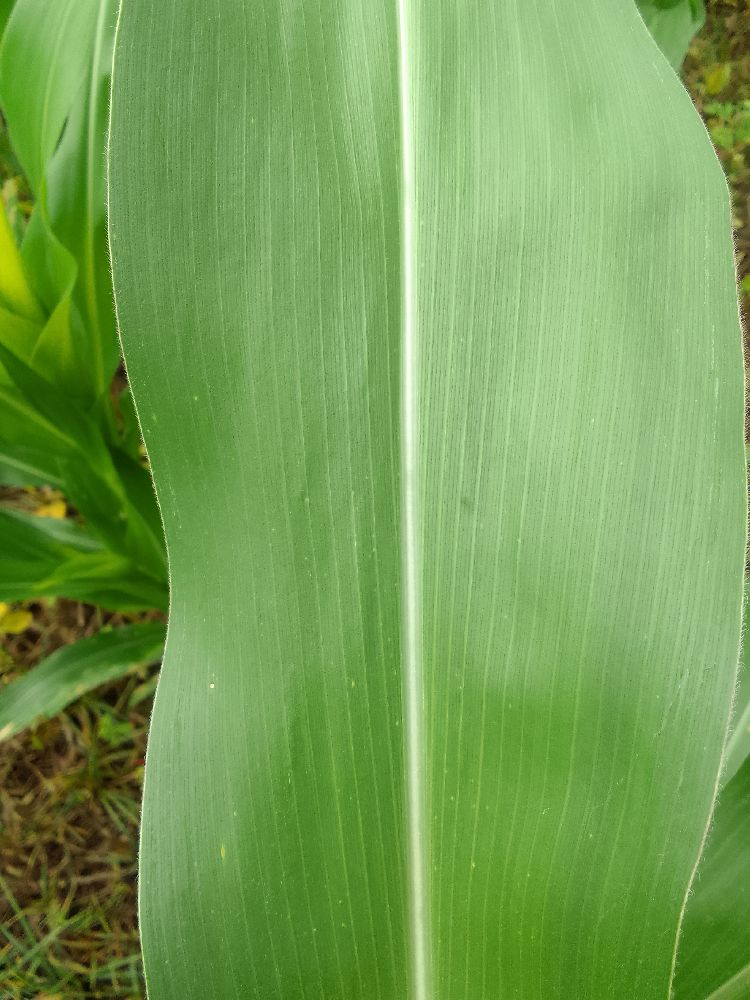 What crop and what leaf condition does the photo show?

maize, healthy
